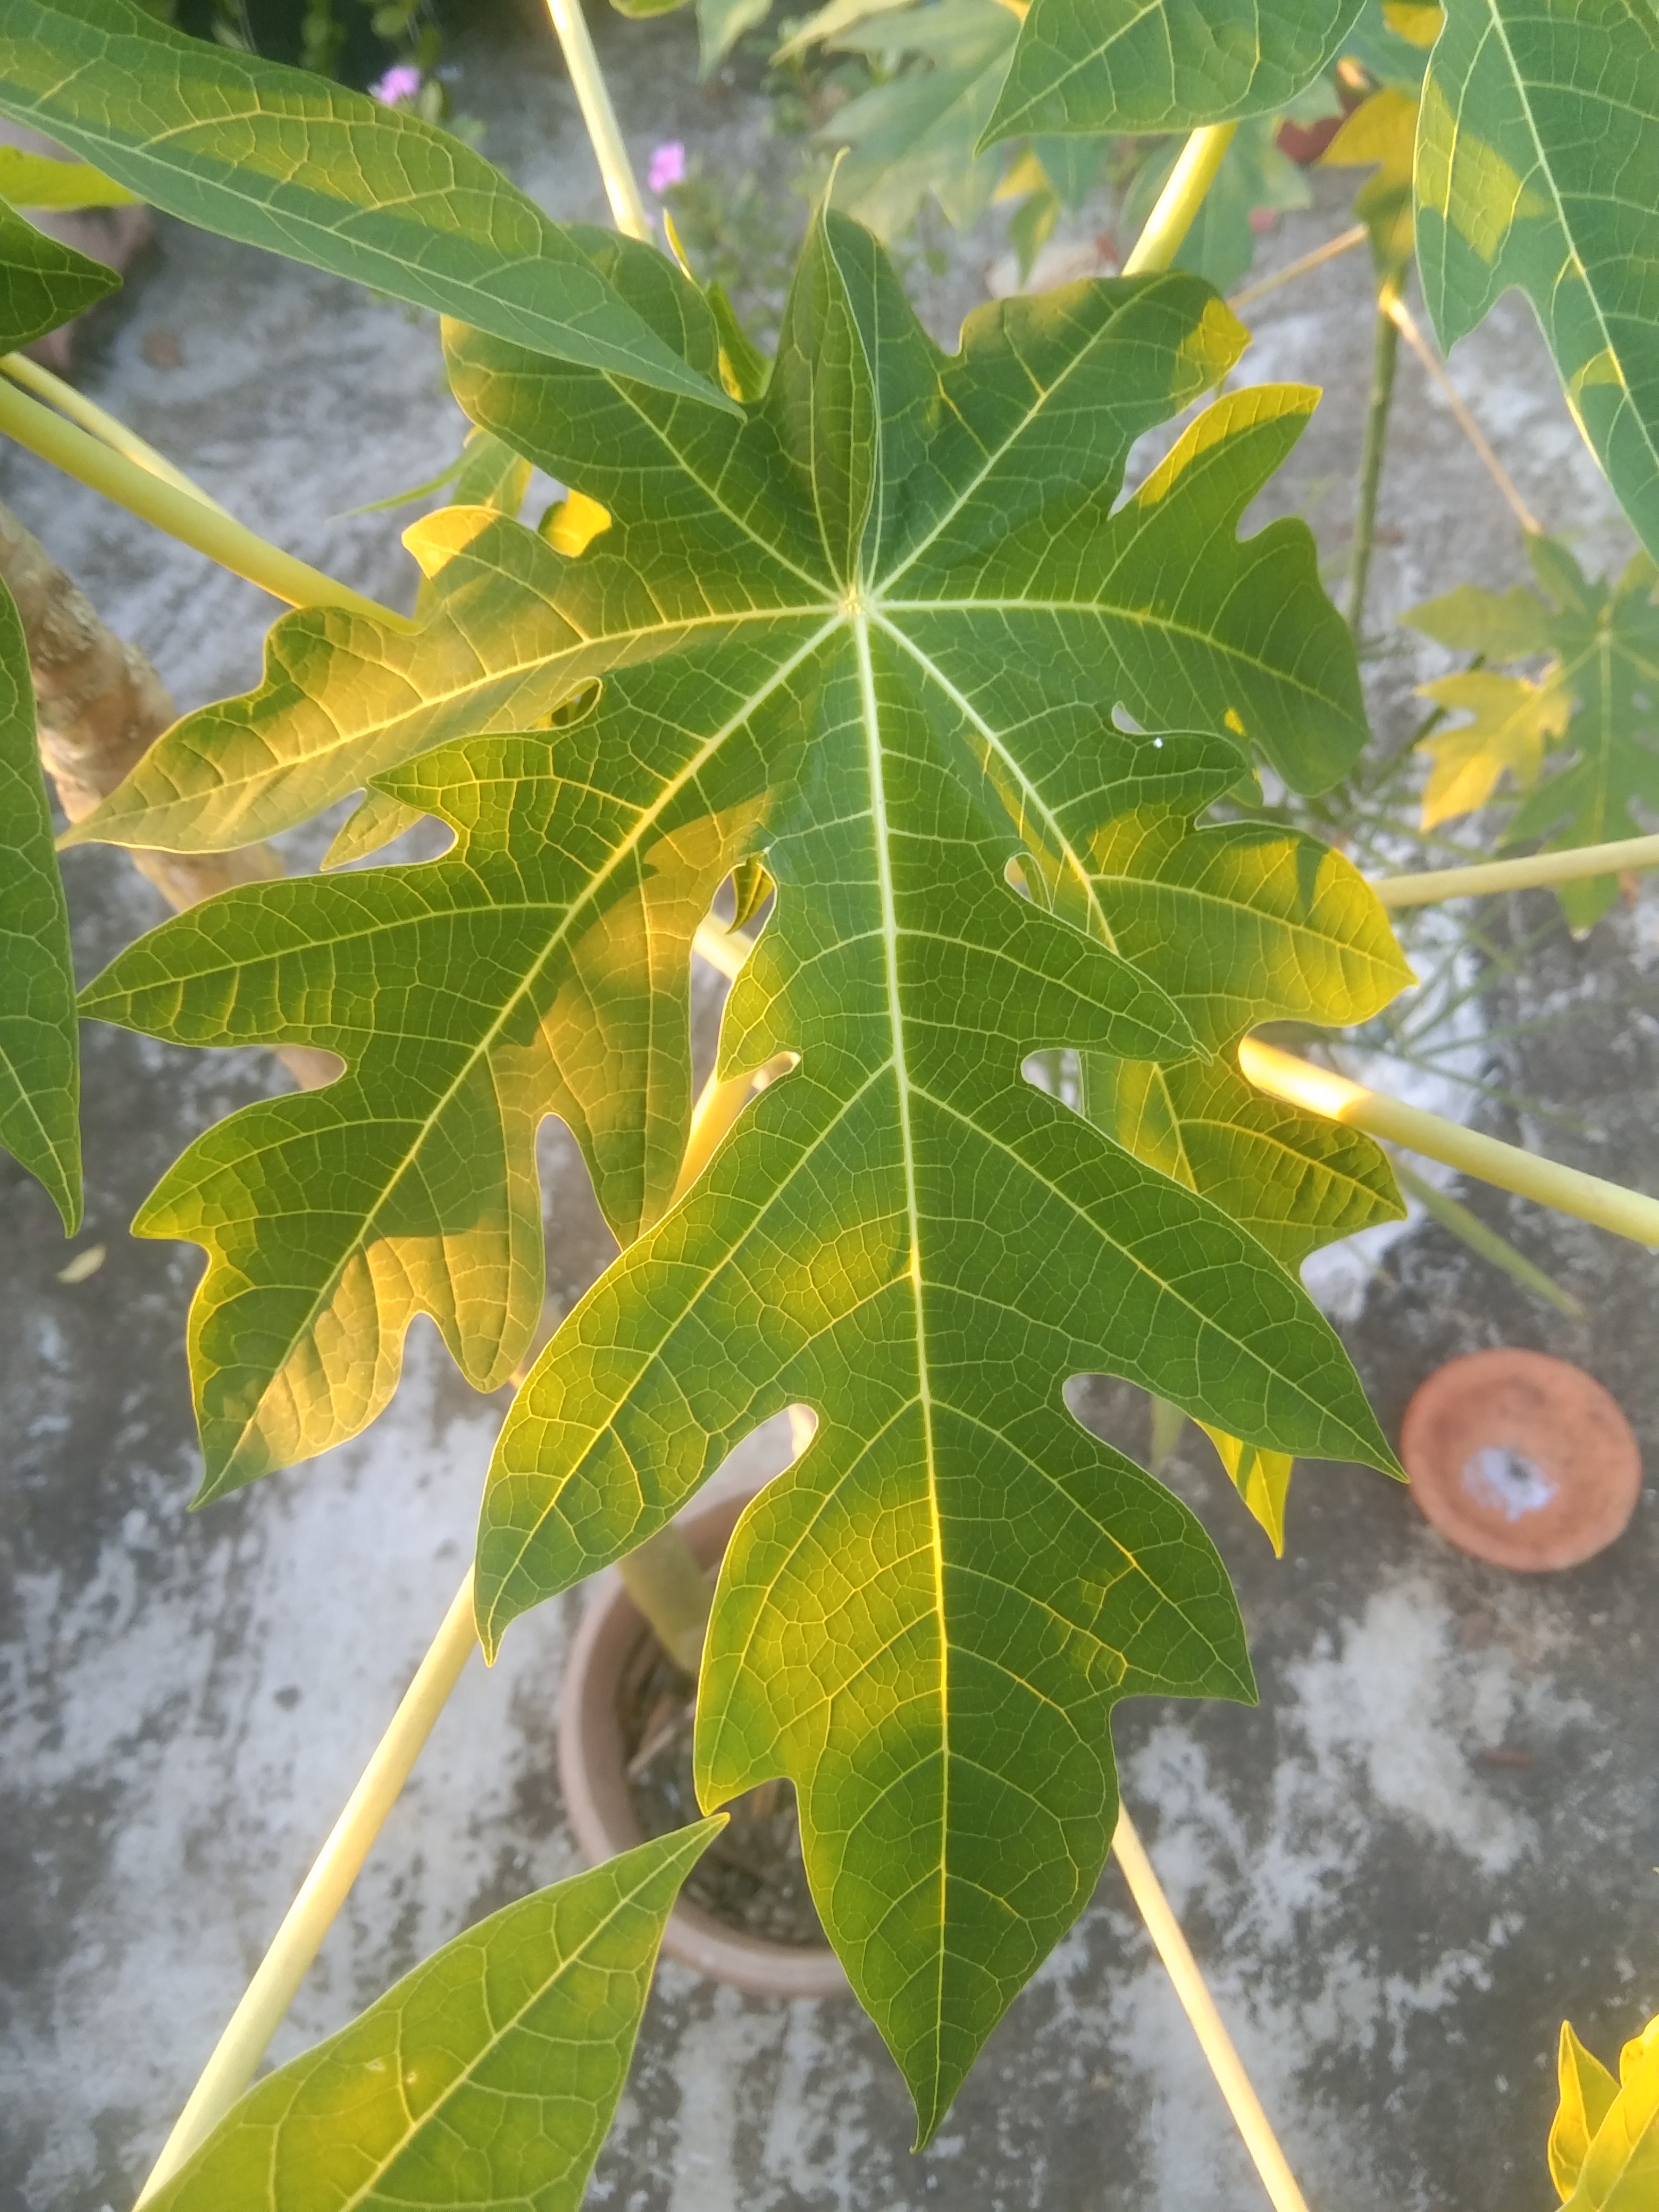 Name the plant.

papaya
